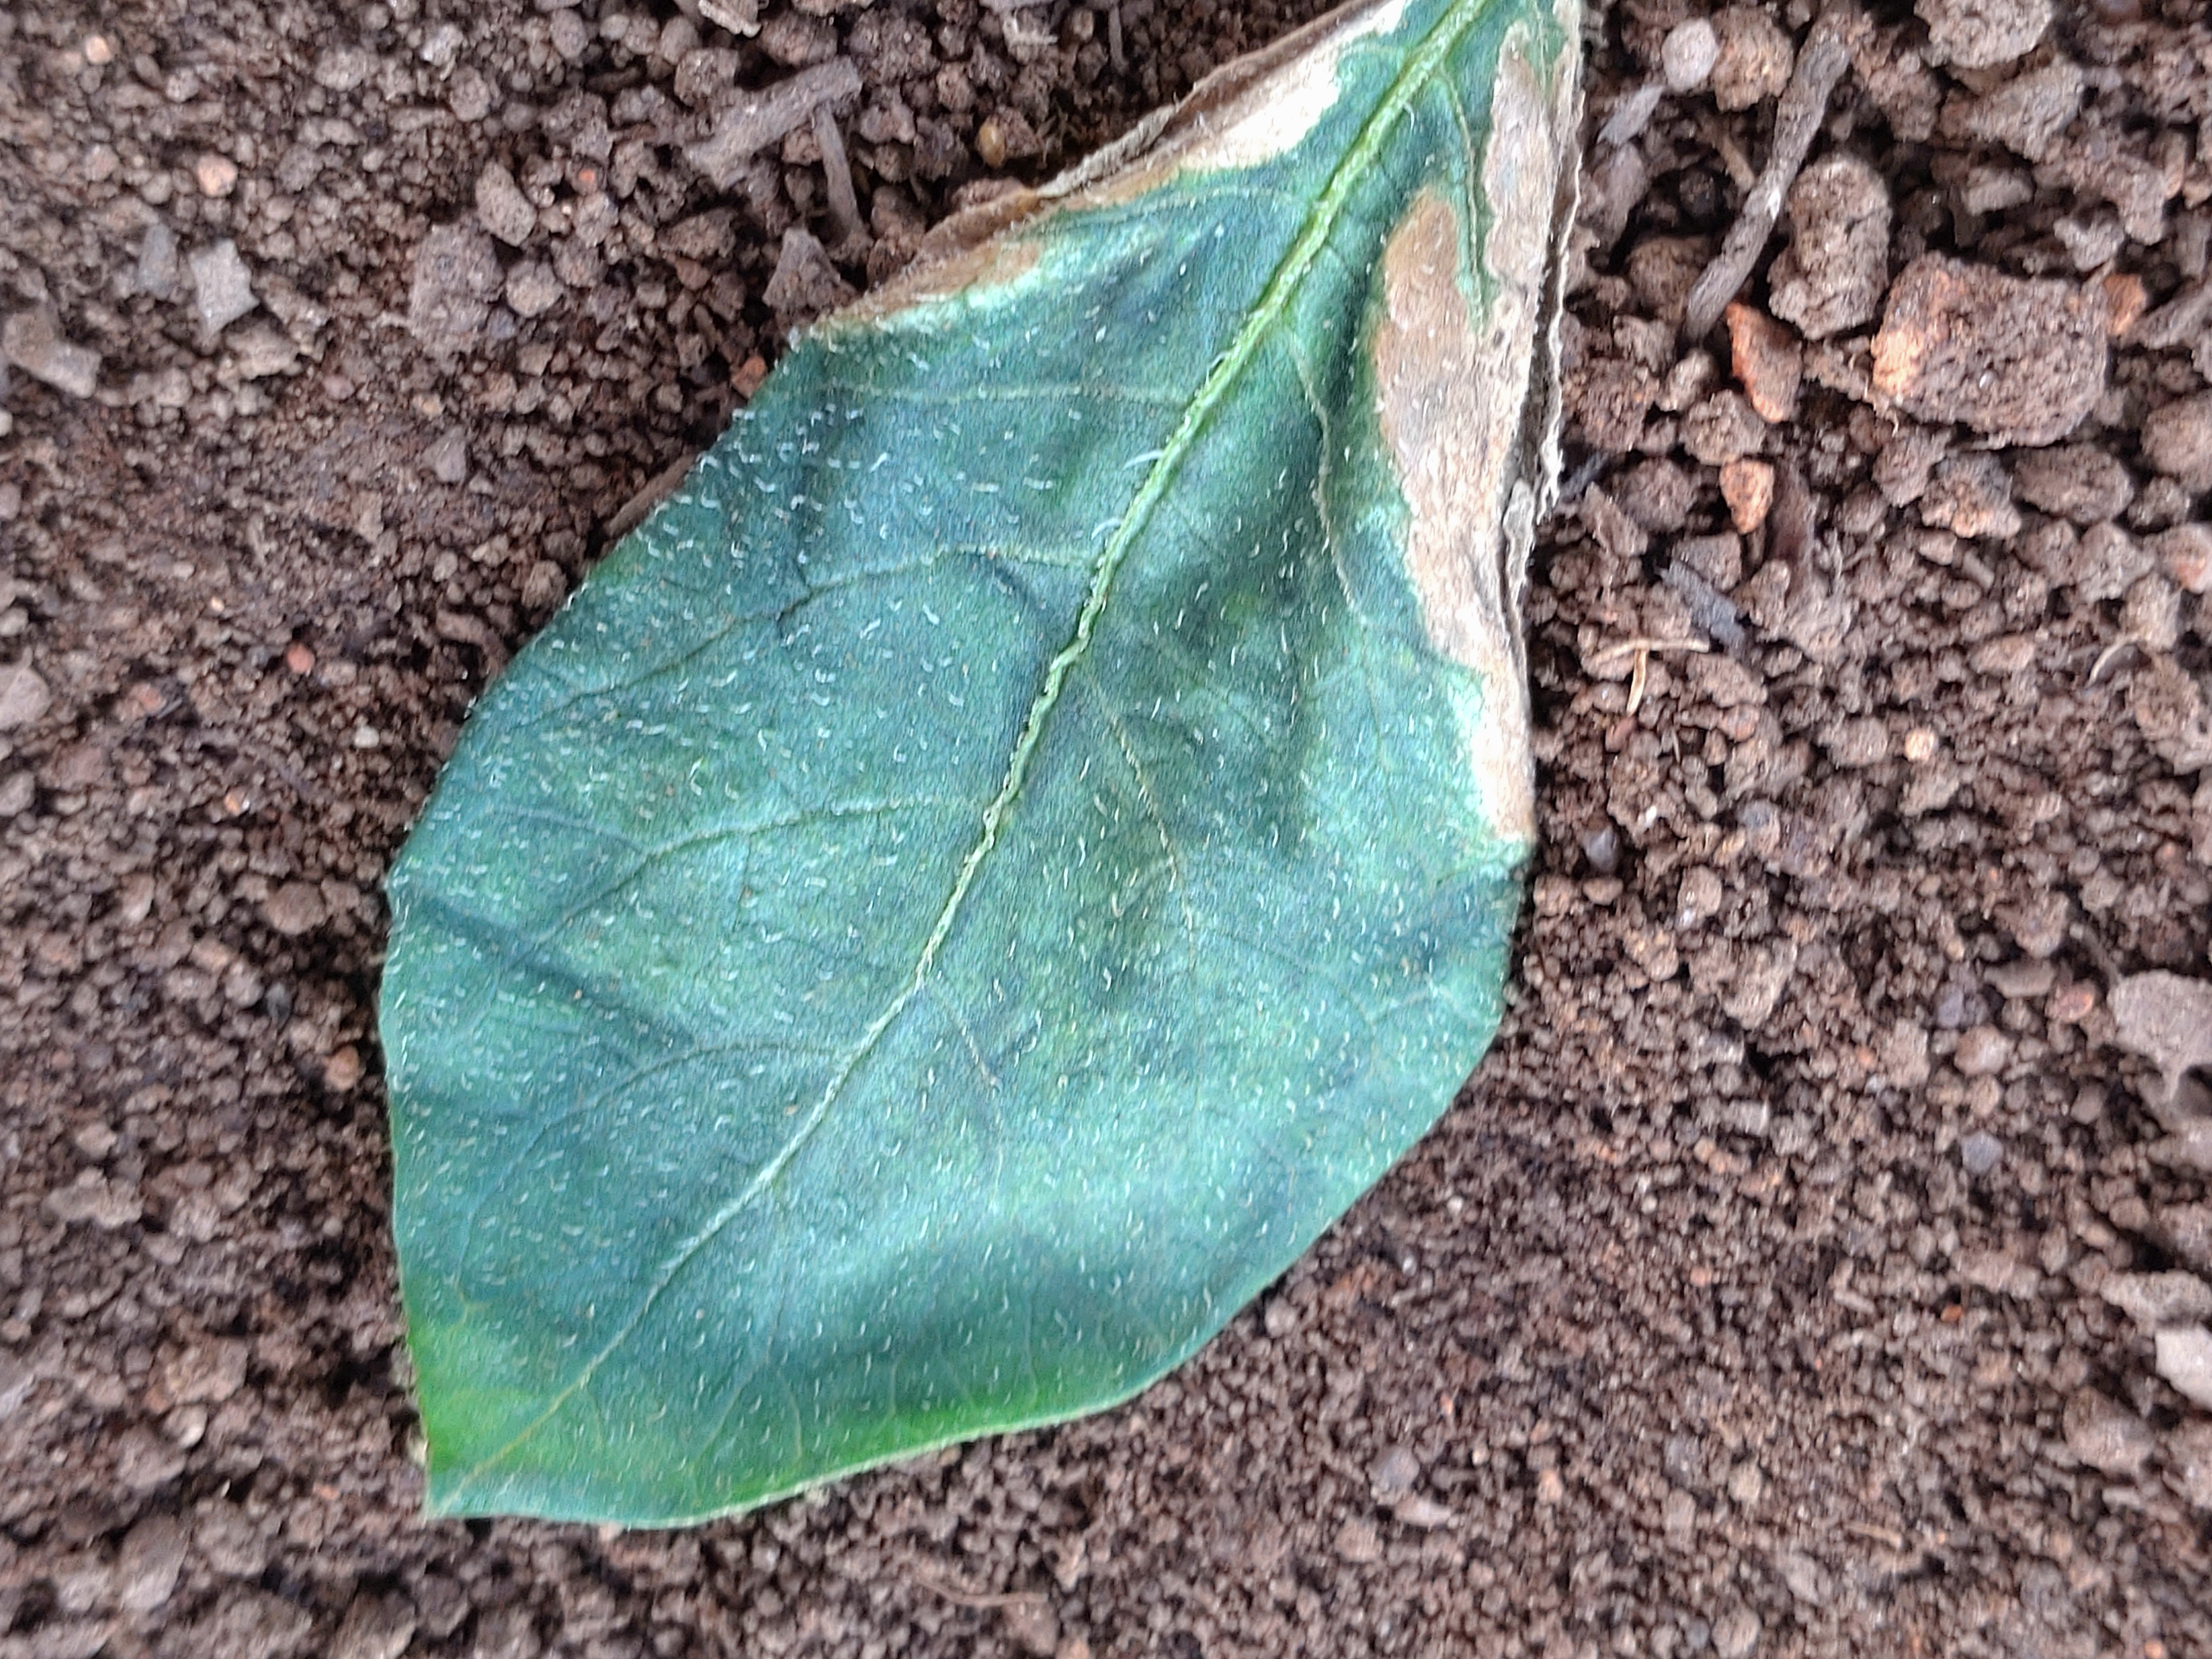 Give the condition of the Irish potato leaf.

early blight
